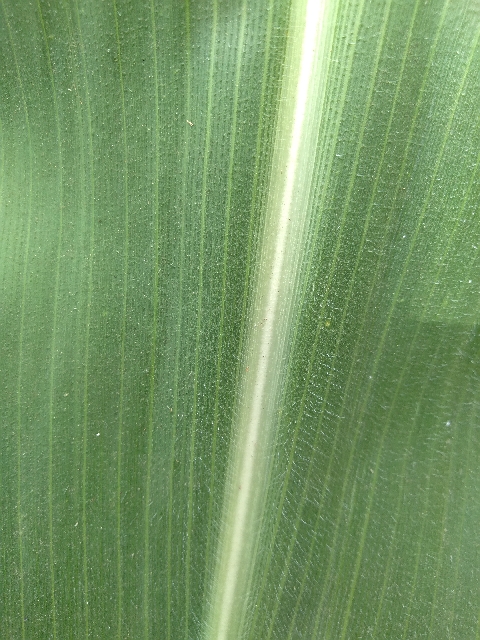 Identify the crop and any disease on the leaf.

maize, healthy
